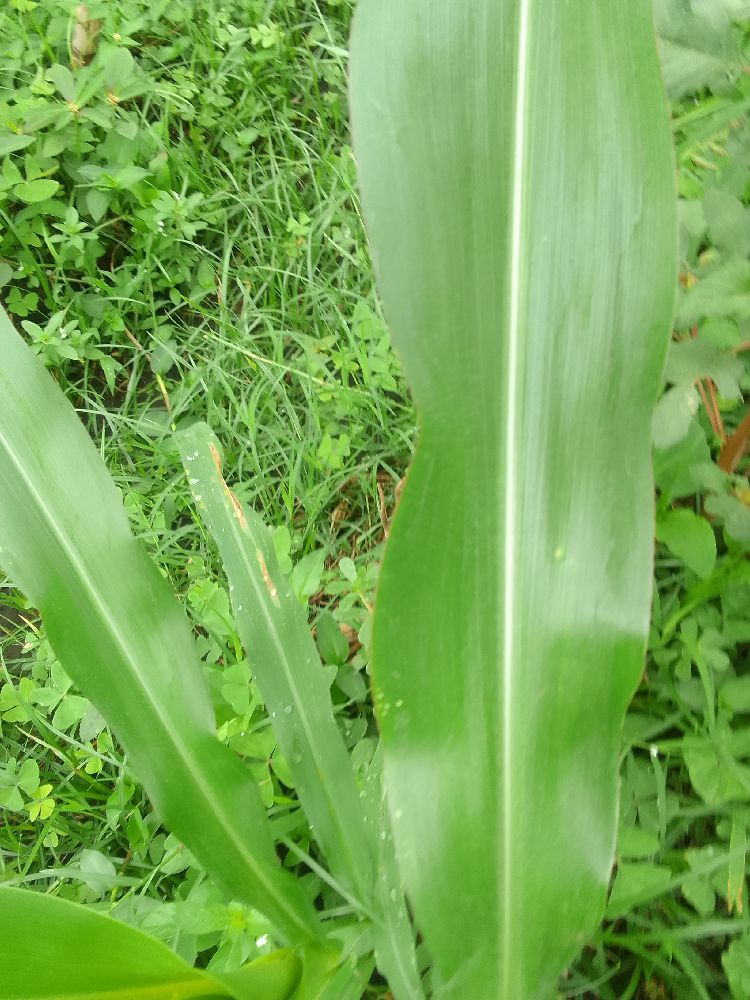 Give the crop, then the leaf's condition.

maize, healthy
